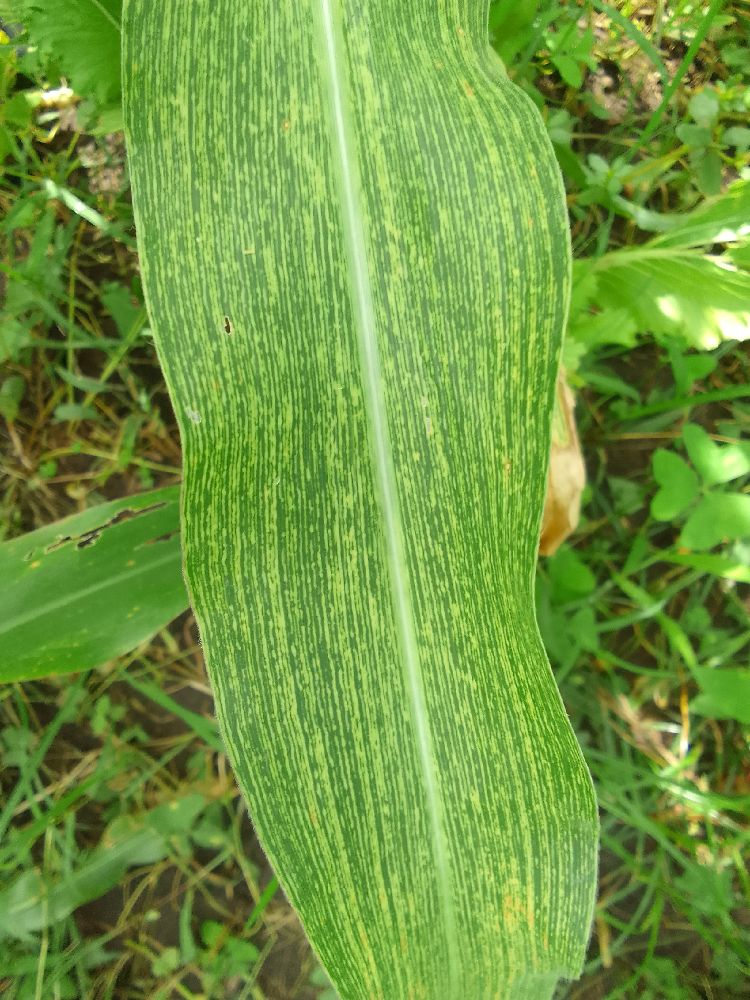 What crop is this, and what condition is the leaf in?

maize, maize streak virus
